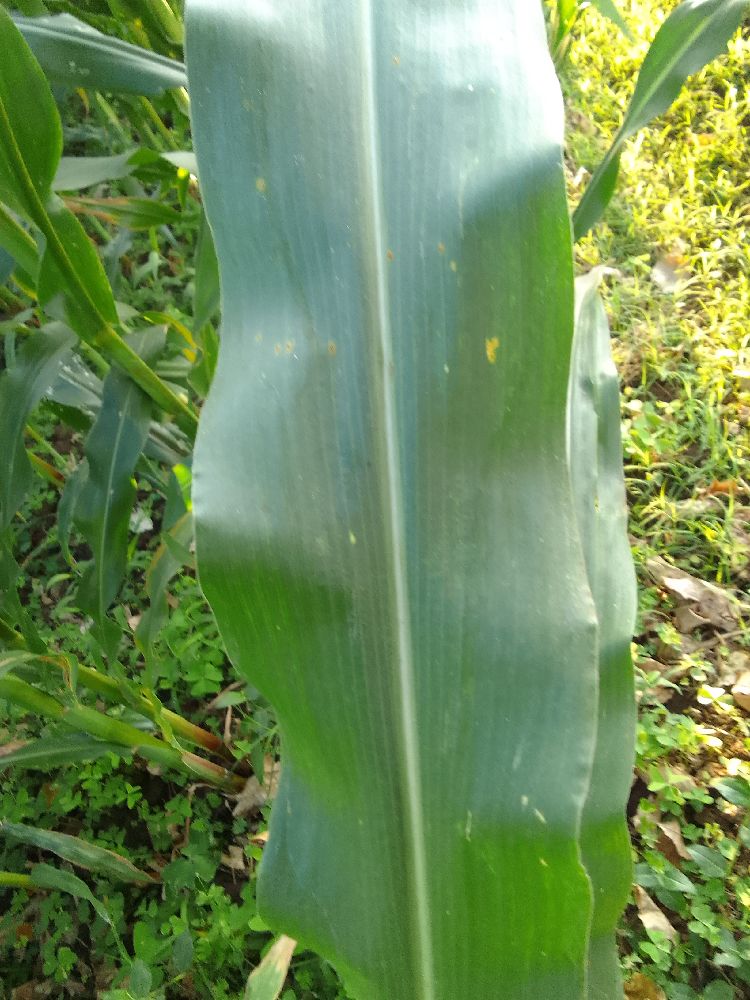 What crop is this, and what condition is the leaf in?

maize, healthy
